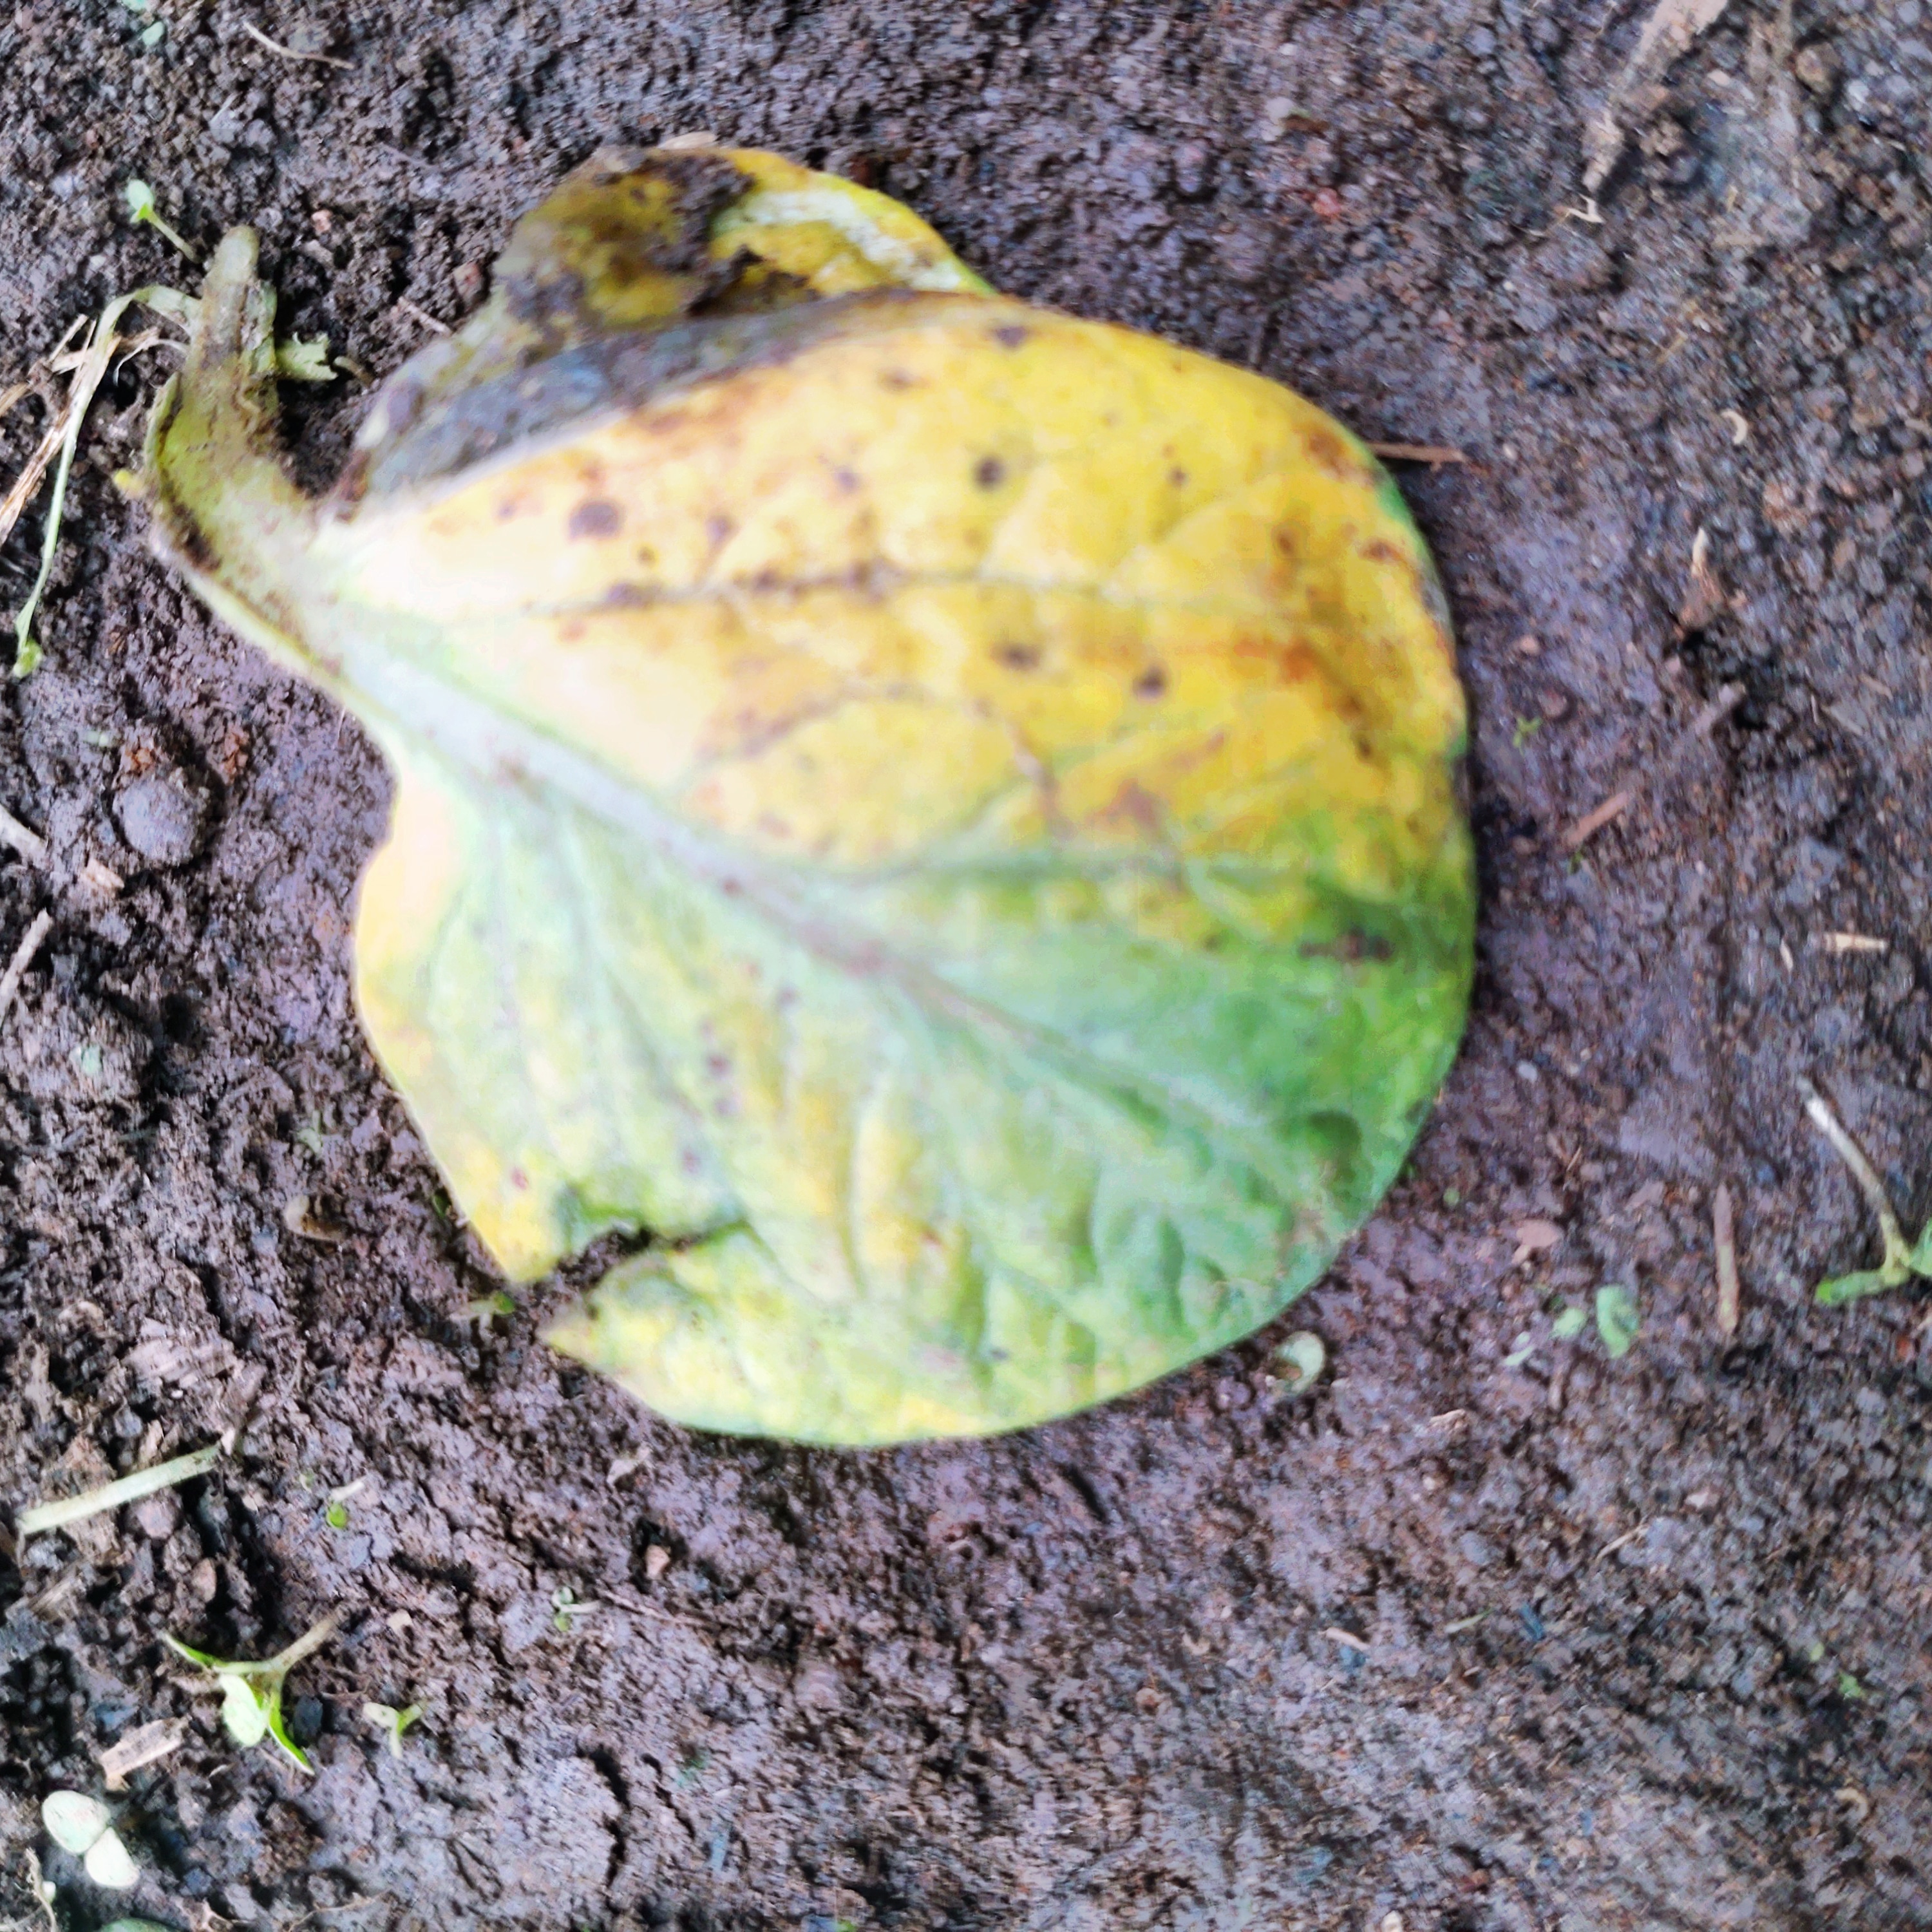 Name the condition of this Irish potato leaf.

late blight
